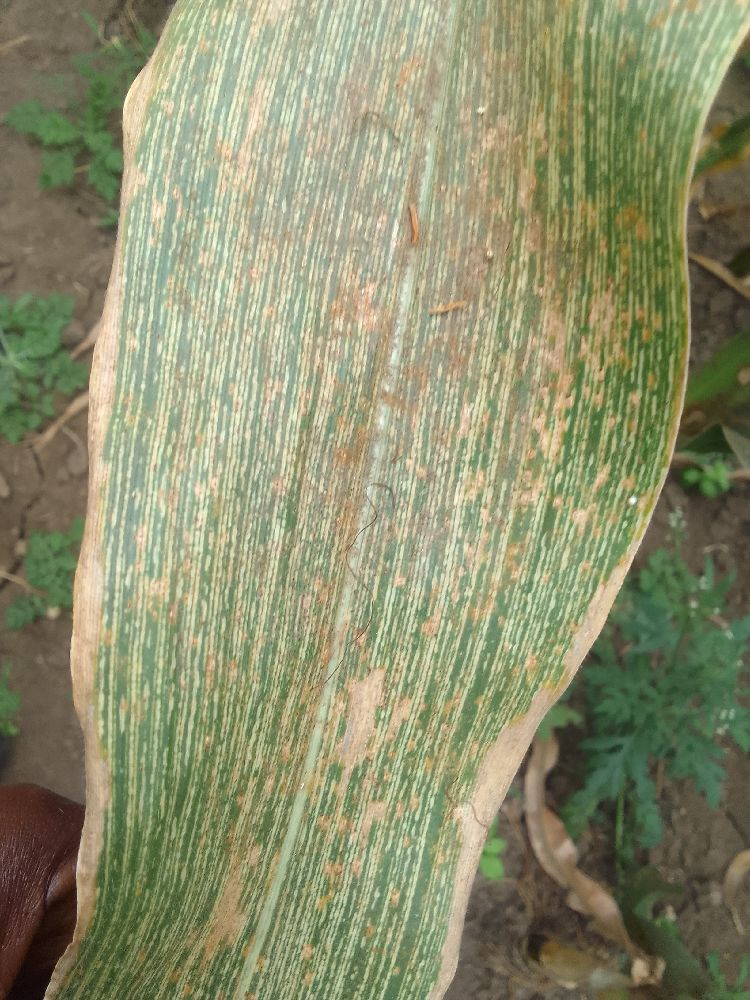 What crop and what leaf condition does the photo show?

maize, maize streak virus
